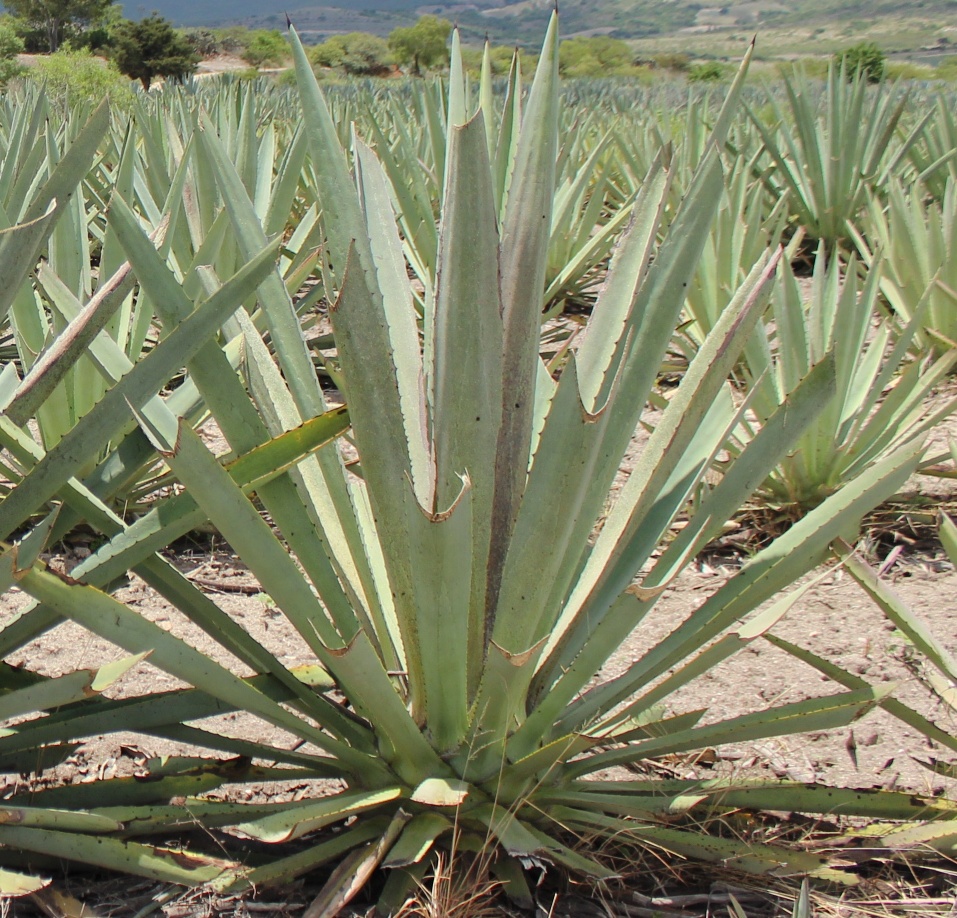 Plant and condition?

agave, spotted
